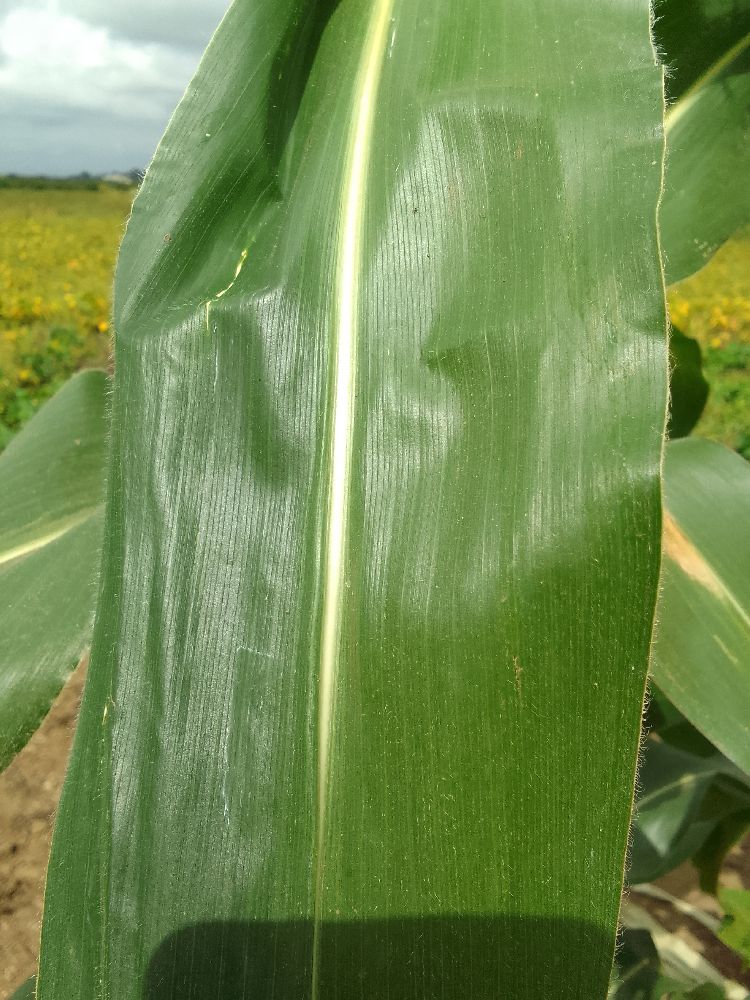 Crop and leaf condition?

maize, healthy
